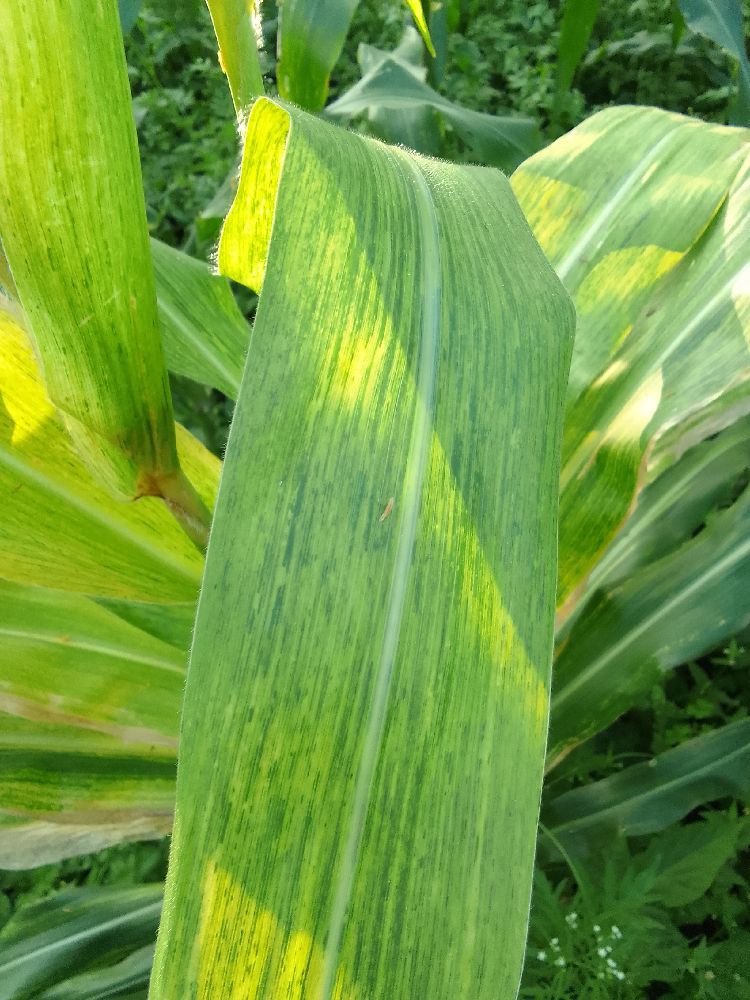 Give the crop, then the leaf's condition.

maize, maize lethal necrosis
